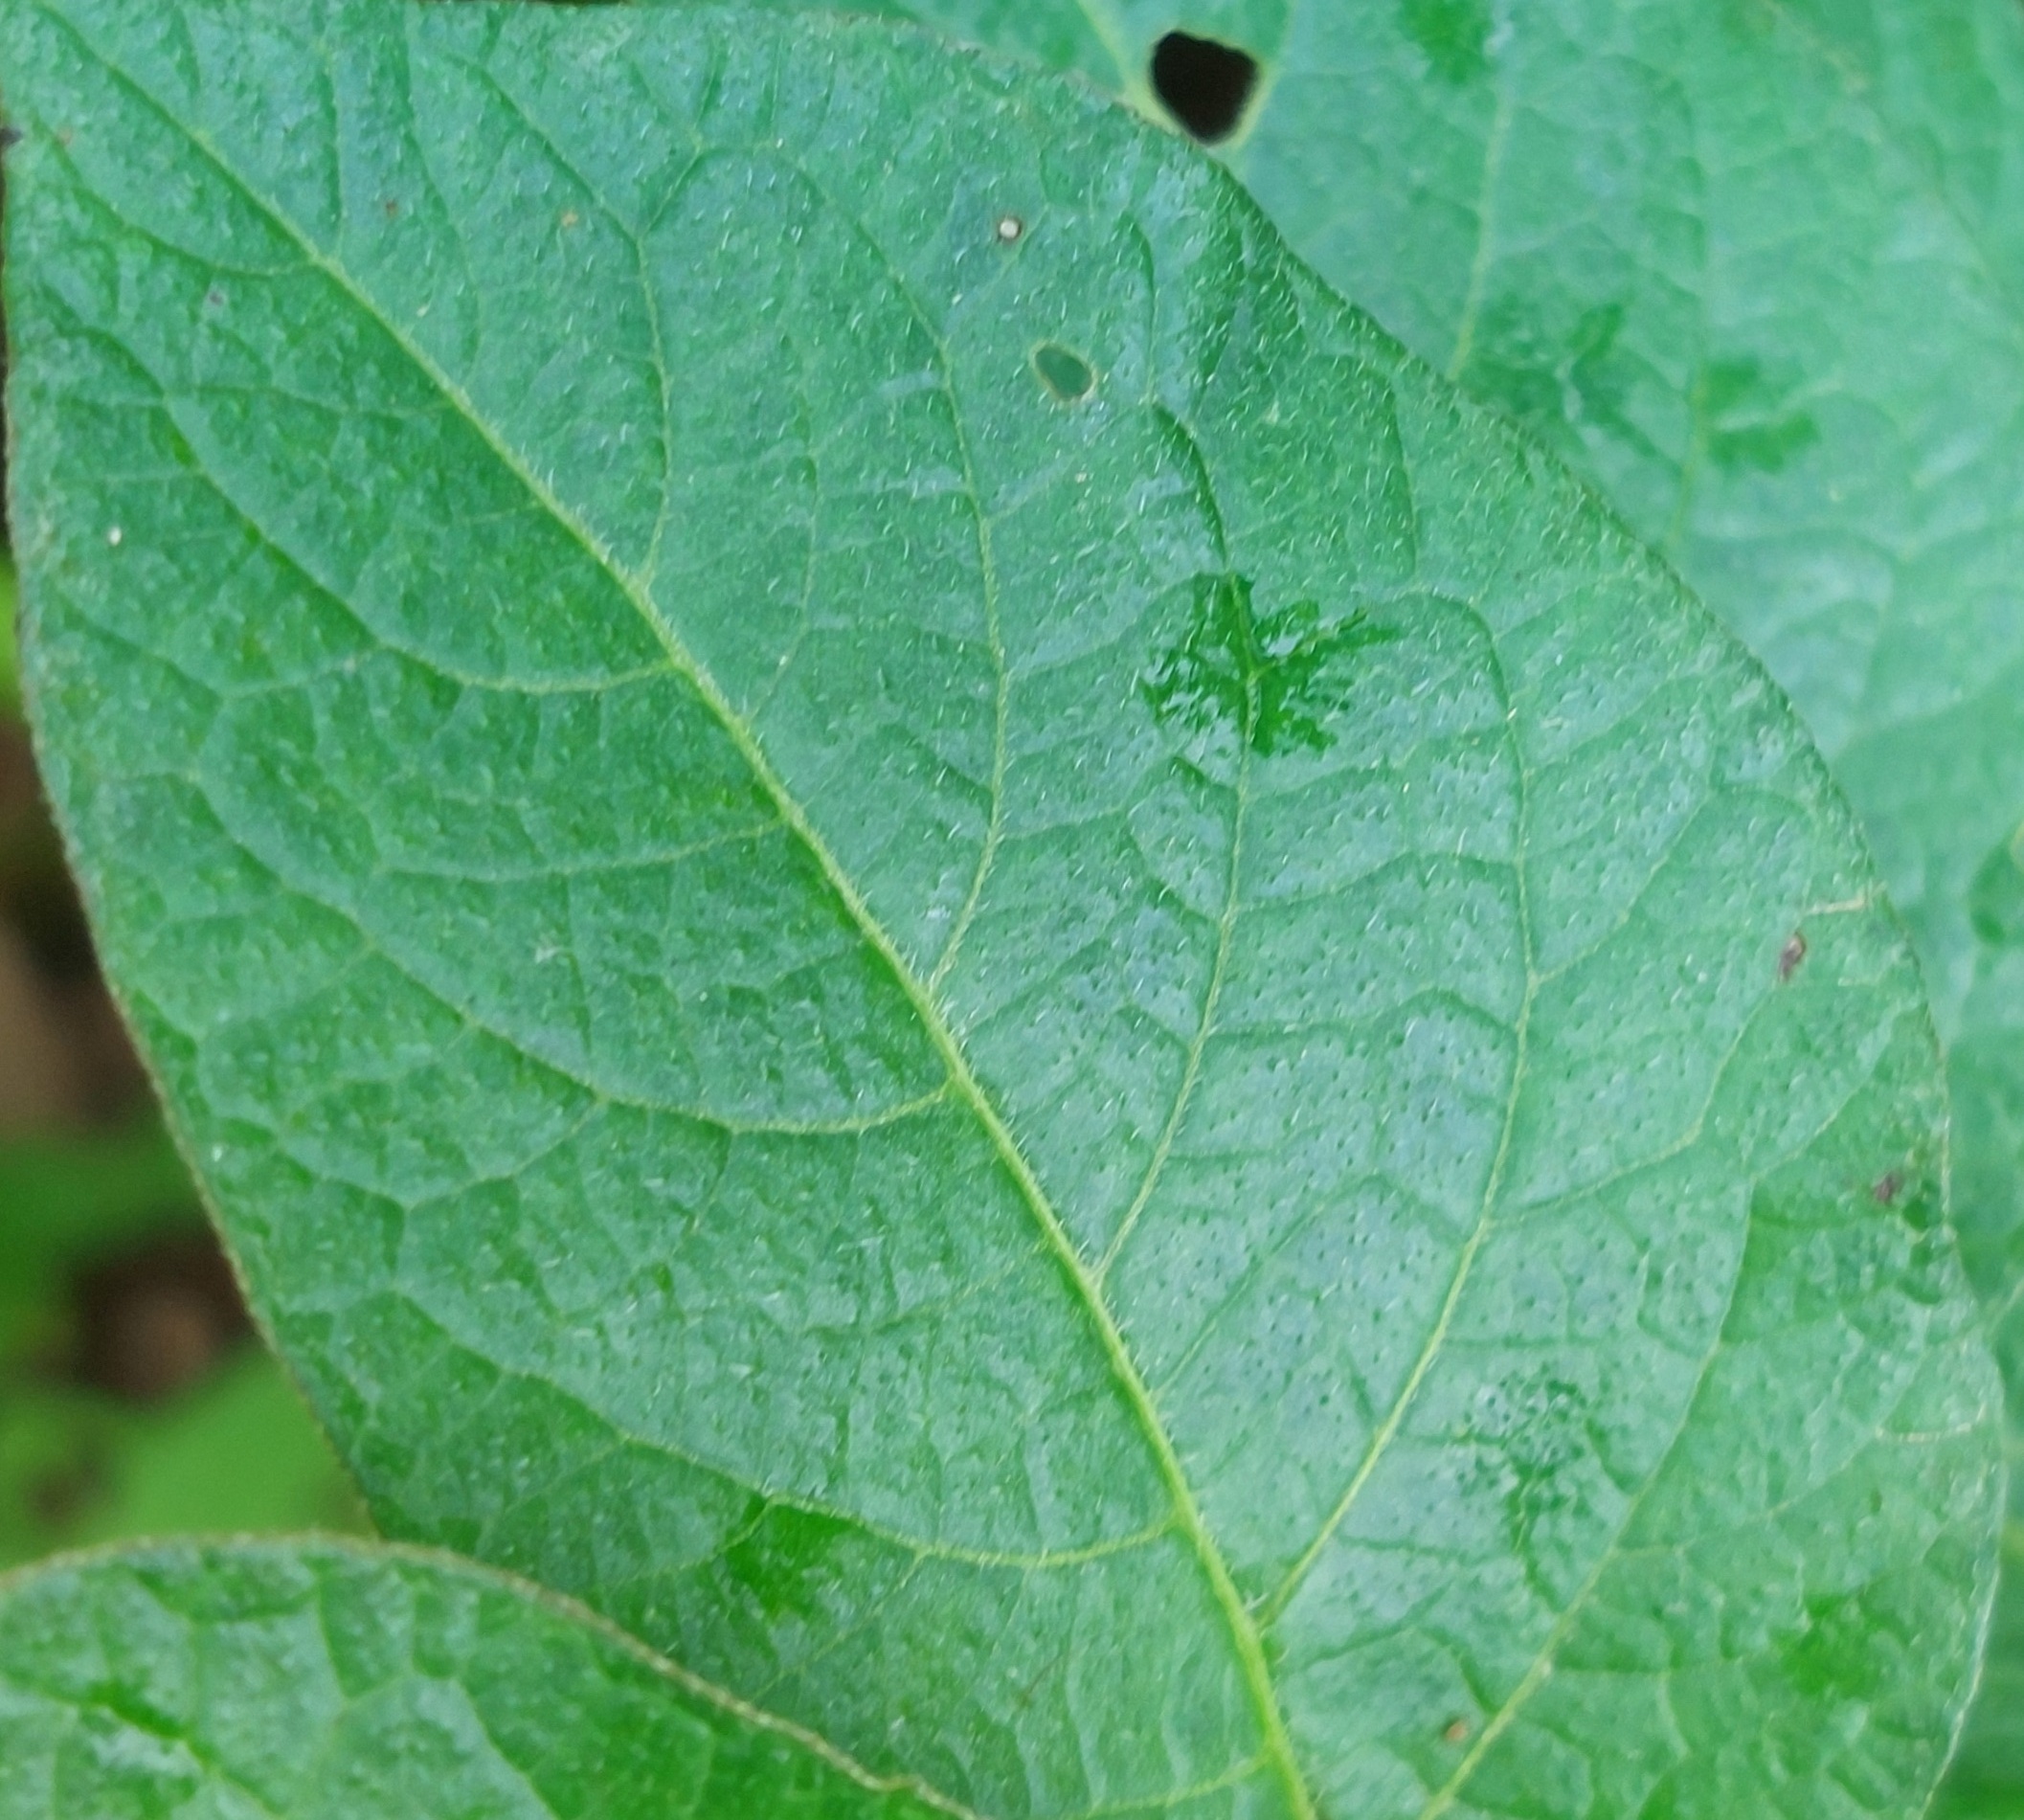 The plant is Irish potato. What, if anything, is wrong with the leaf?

healthy
